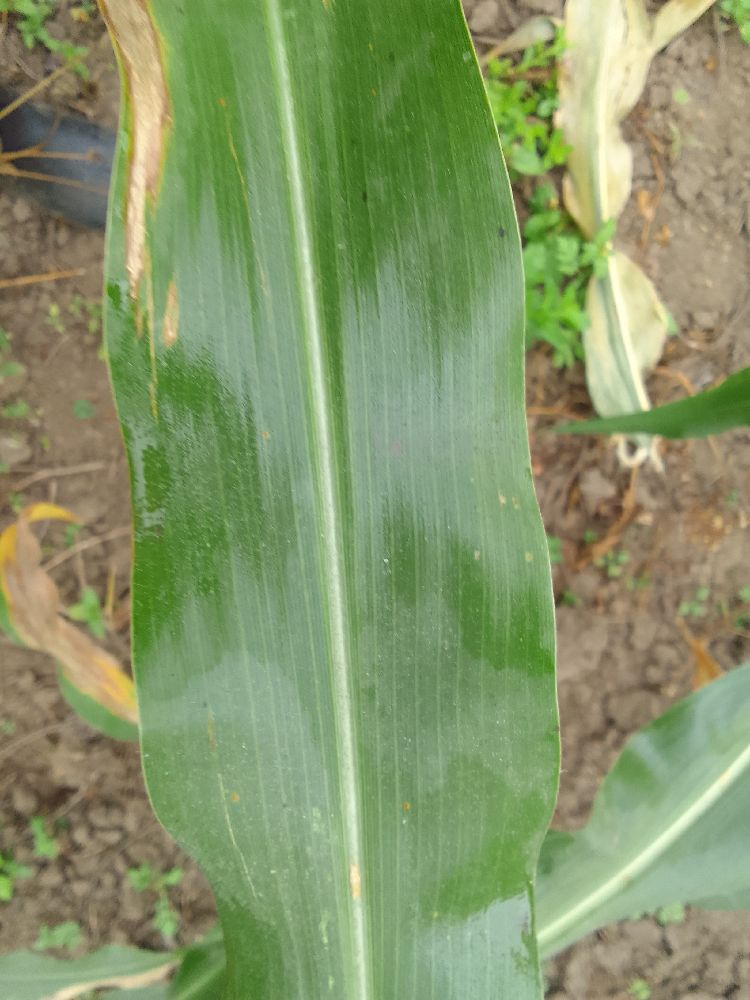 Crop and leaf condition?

maize, healthy
